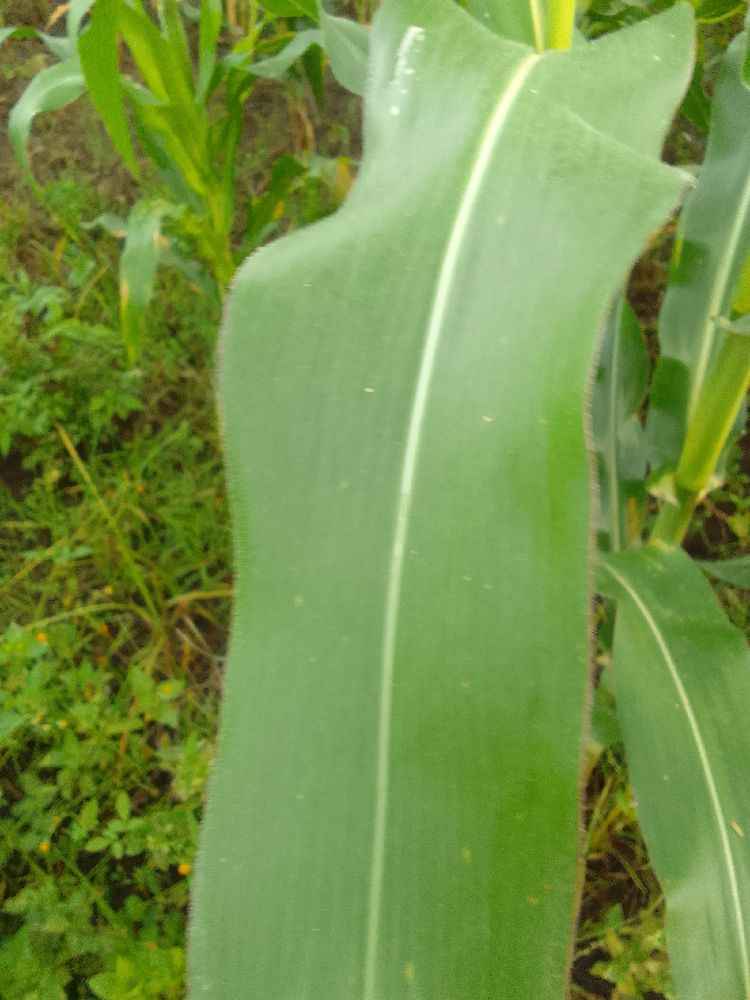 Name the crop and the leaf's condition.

maize, healthy
